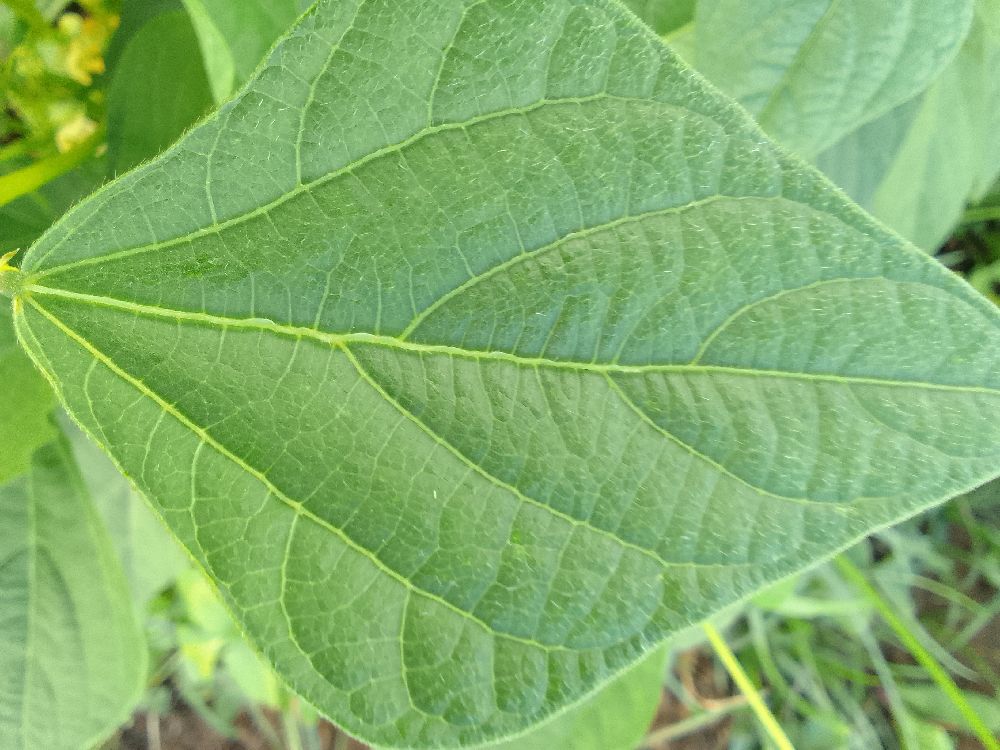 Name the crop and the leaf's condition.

common bean, healthy
